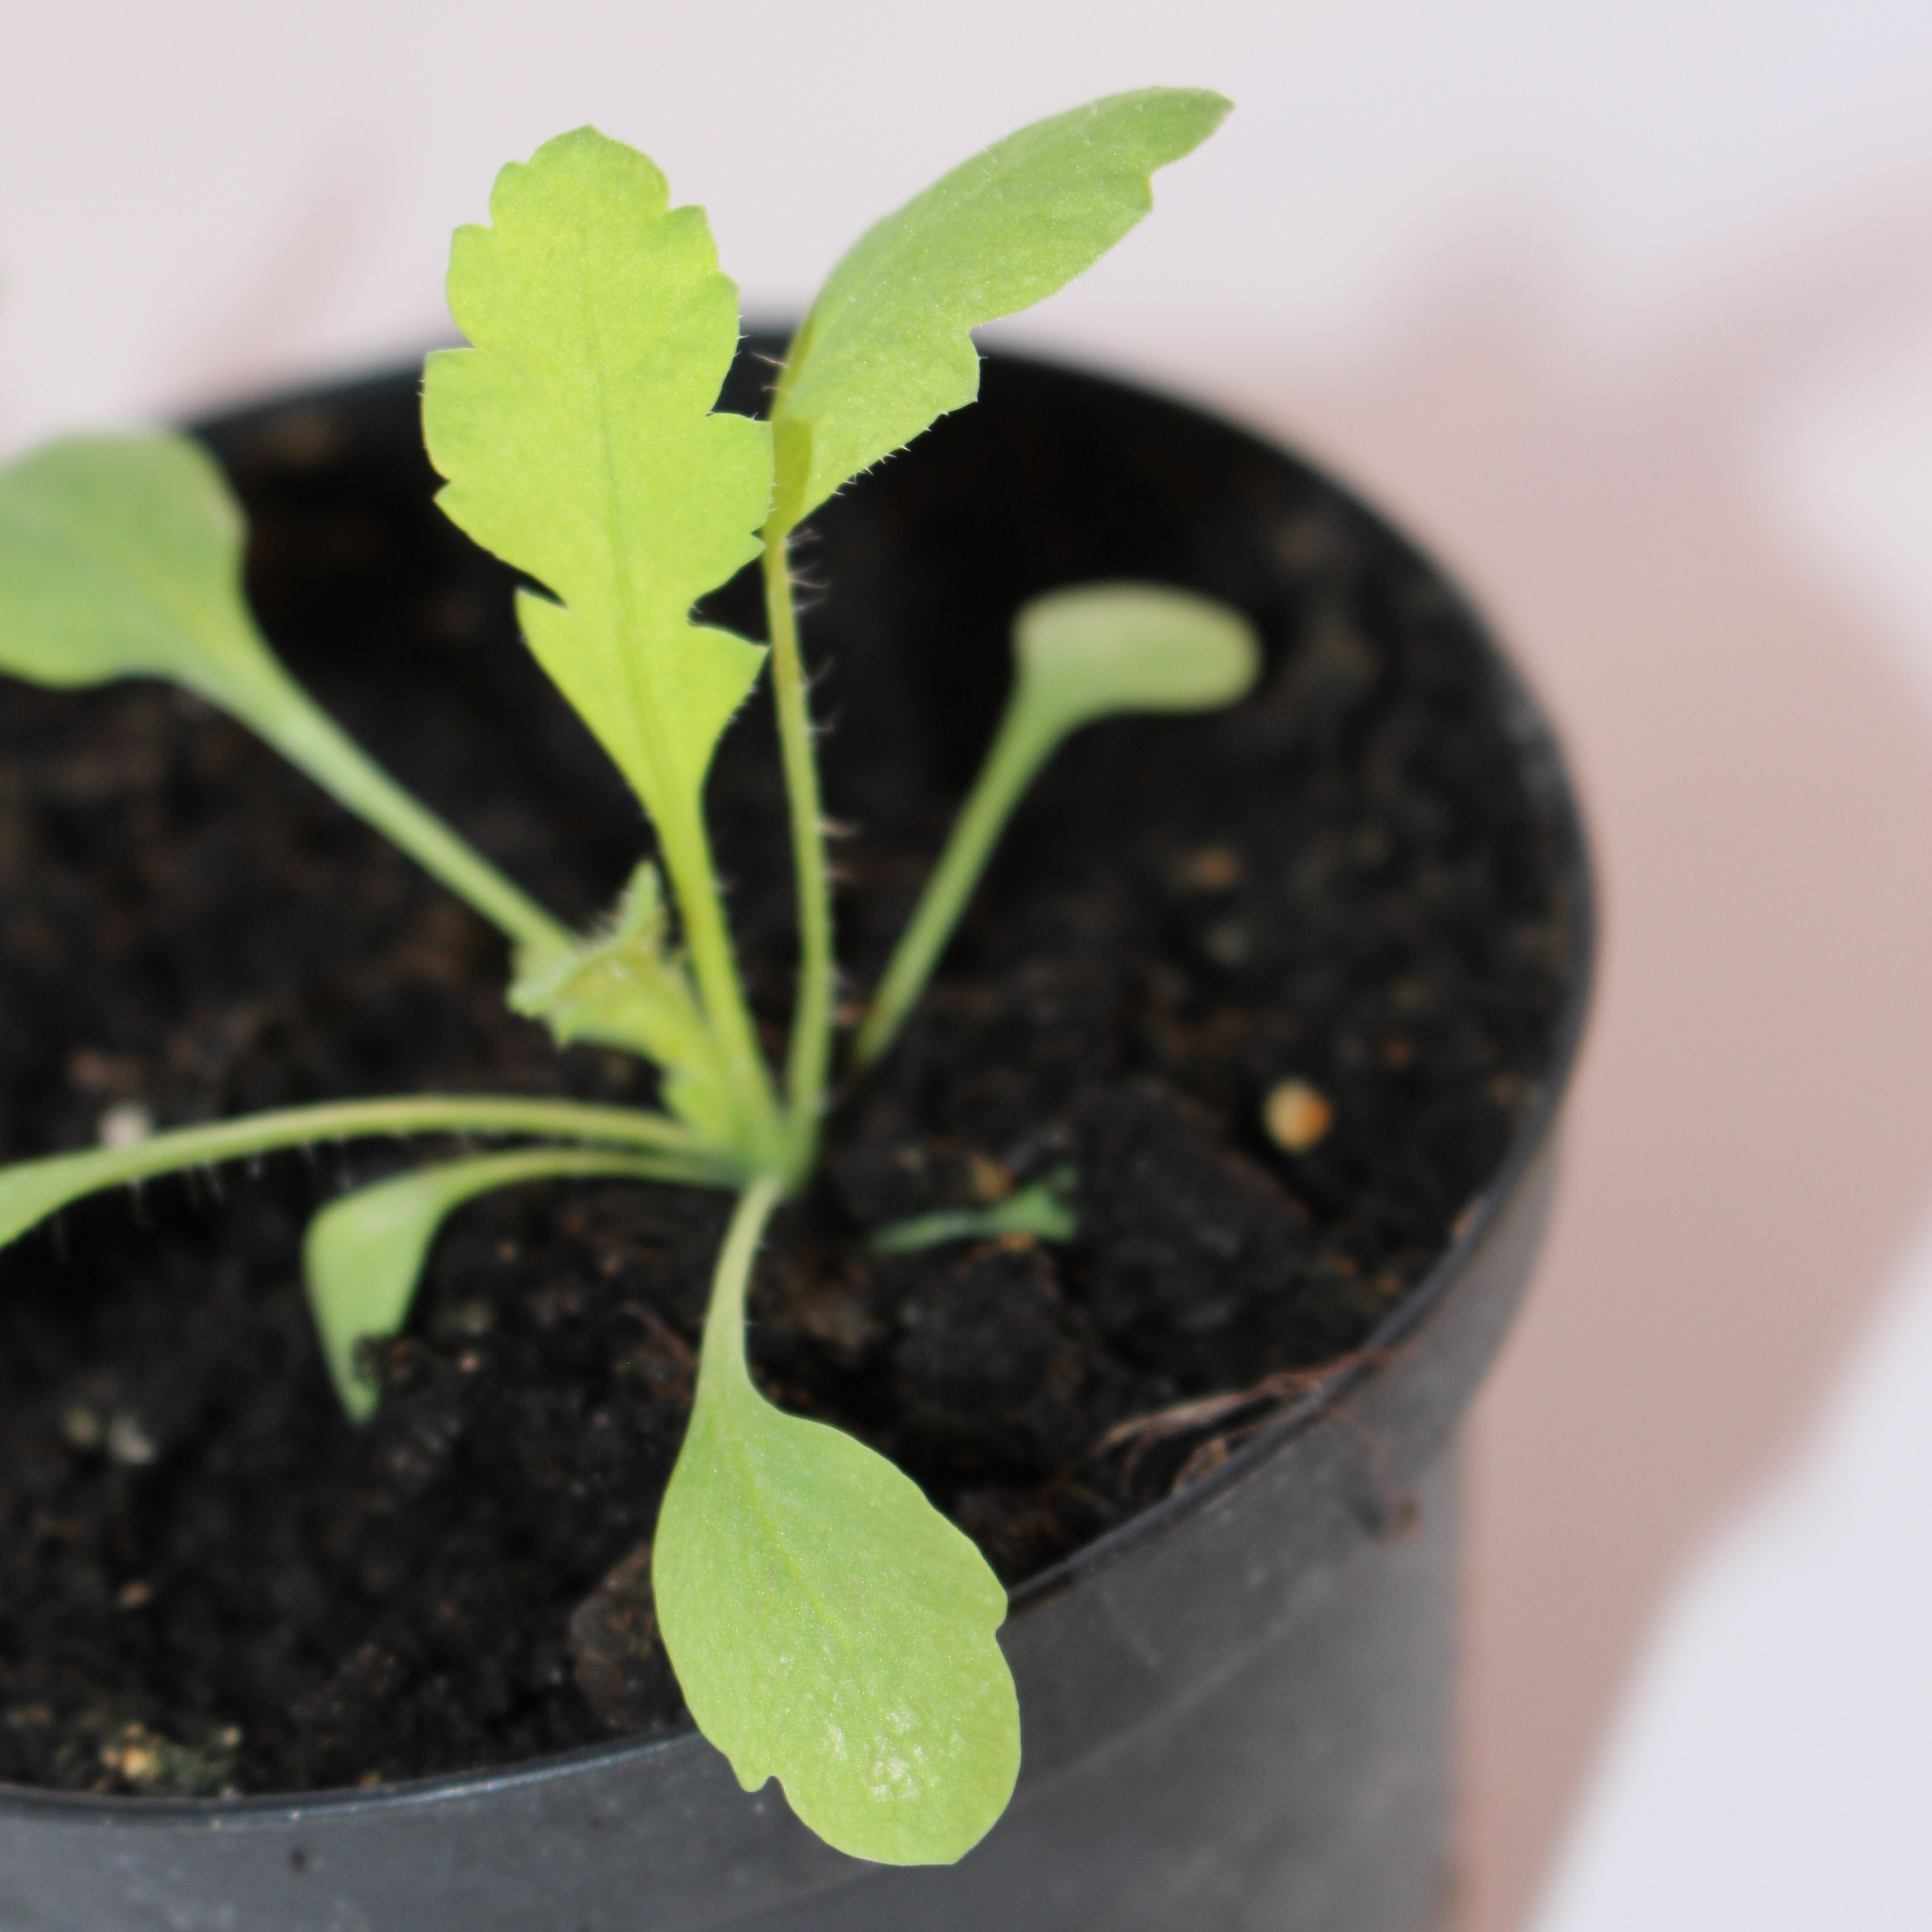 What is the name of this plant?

Papaver rhoeas
